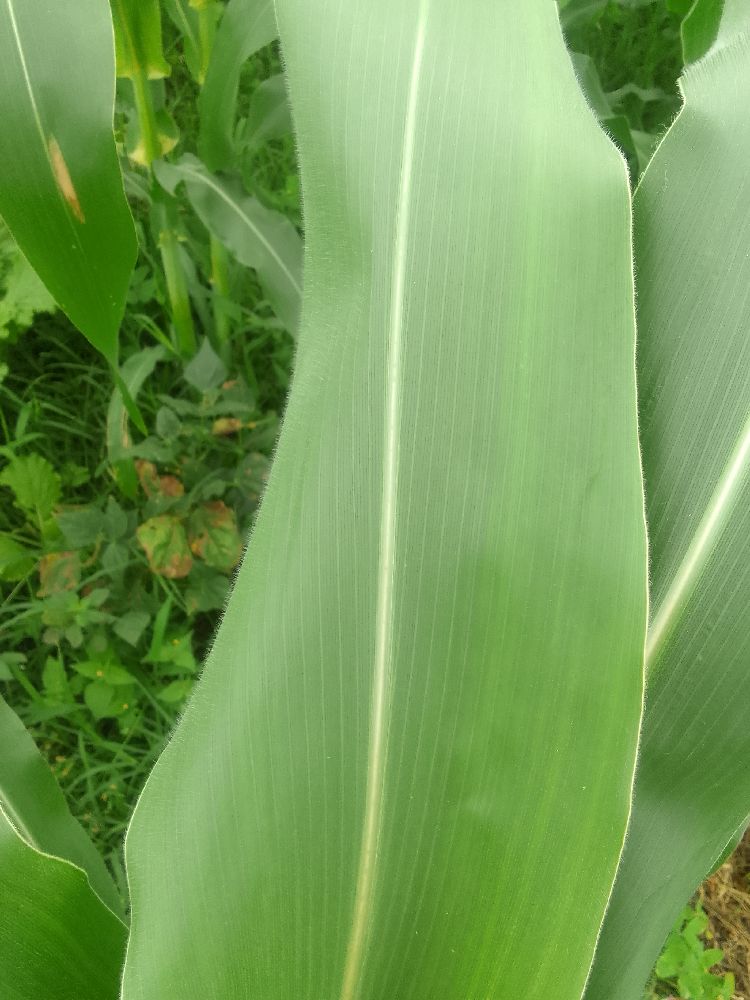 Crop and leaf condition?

maize, healthy
